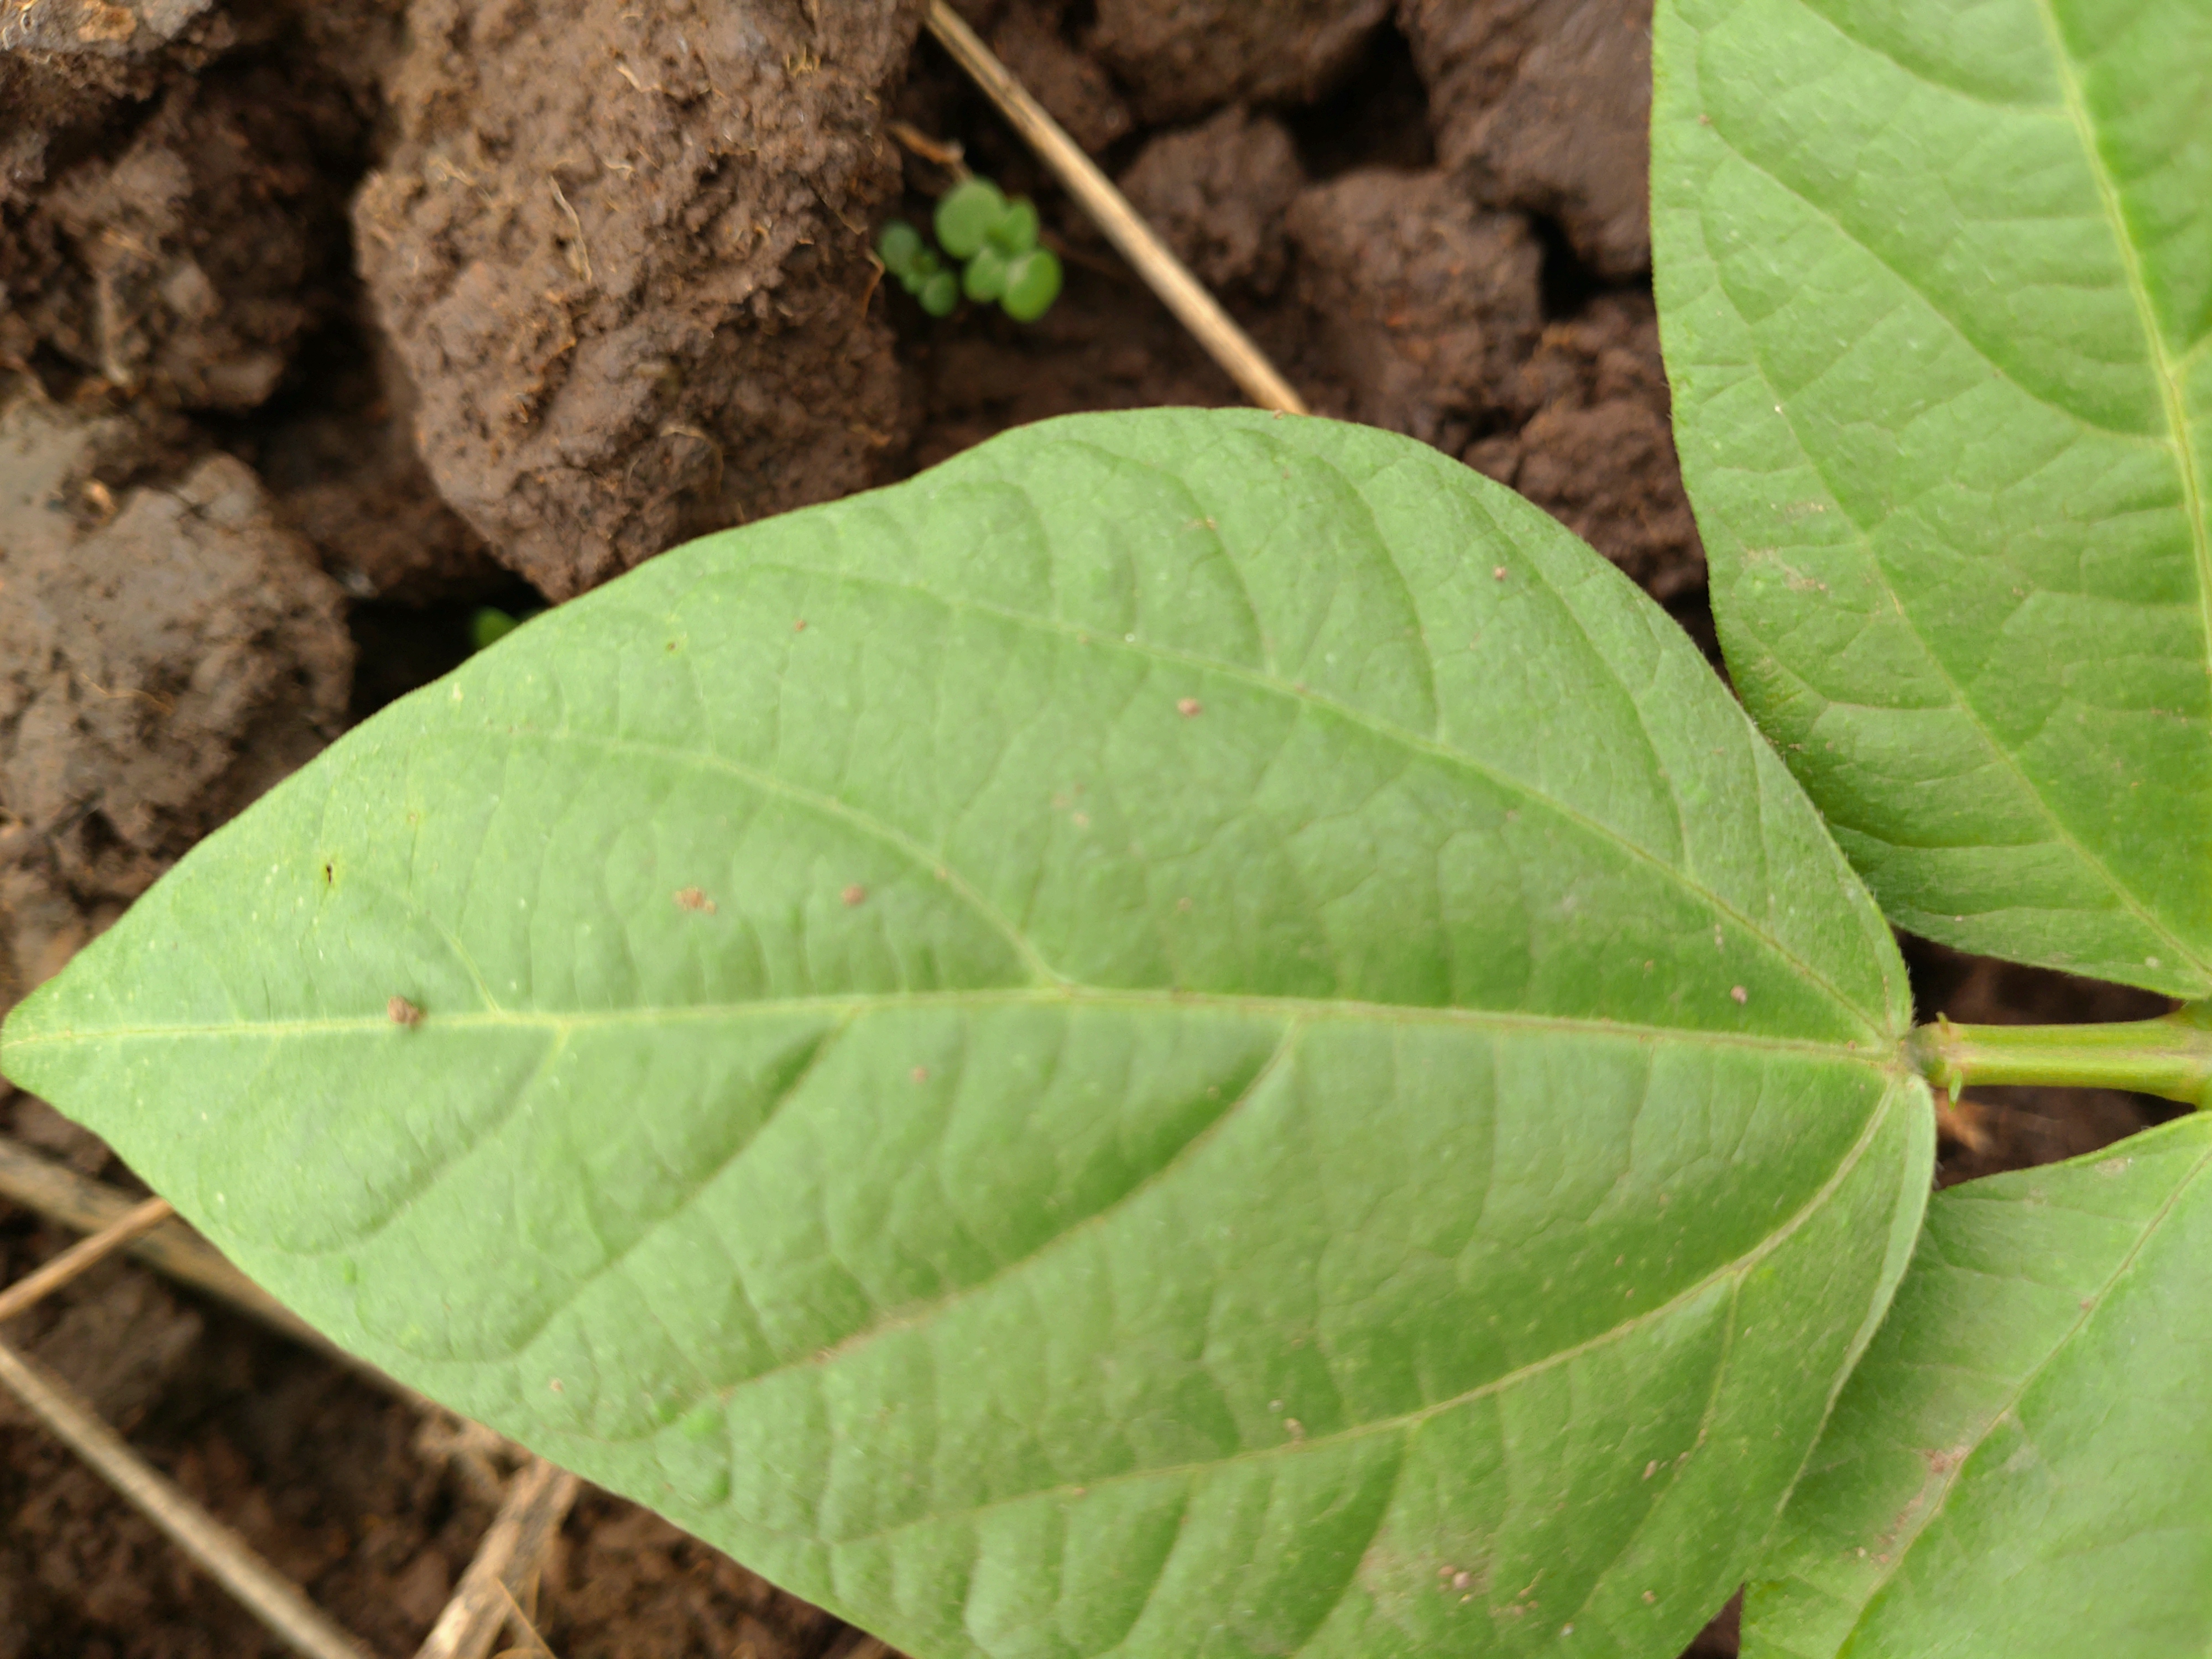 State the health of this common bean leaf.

healthy
